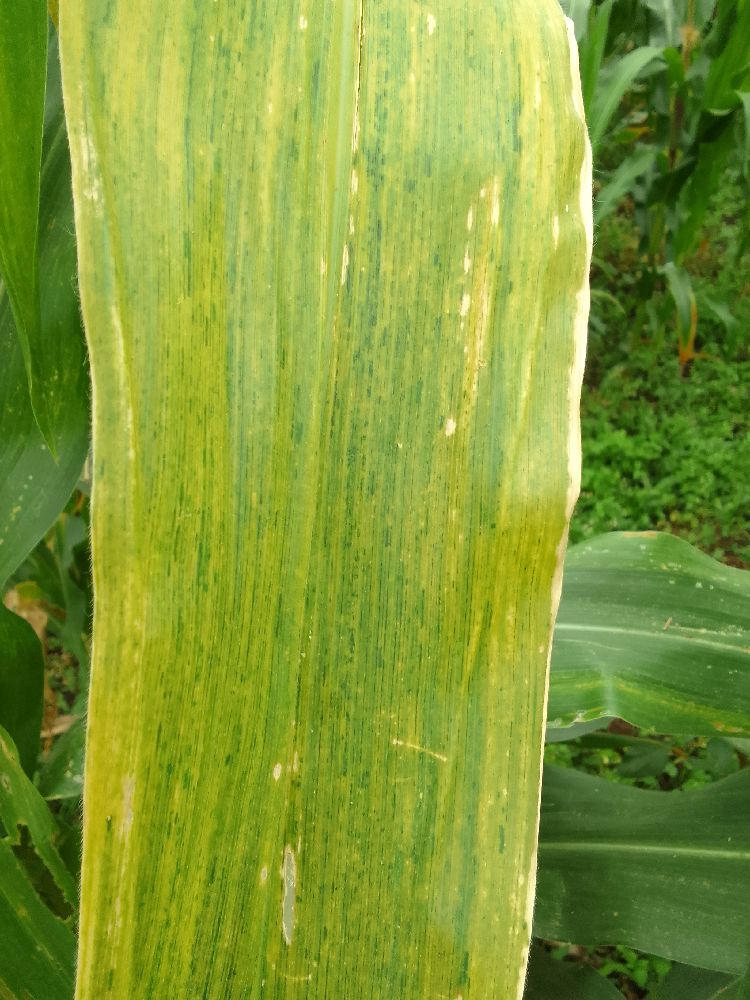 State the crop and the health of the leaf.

maize, maize lethal necrosis
